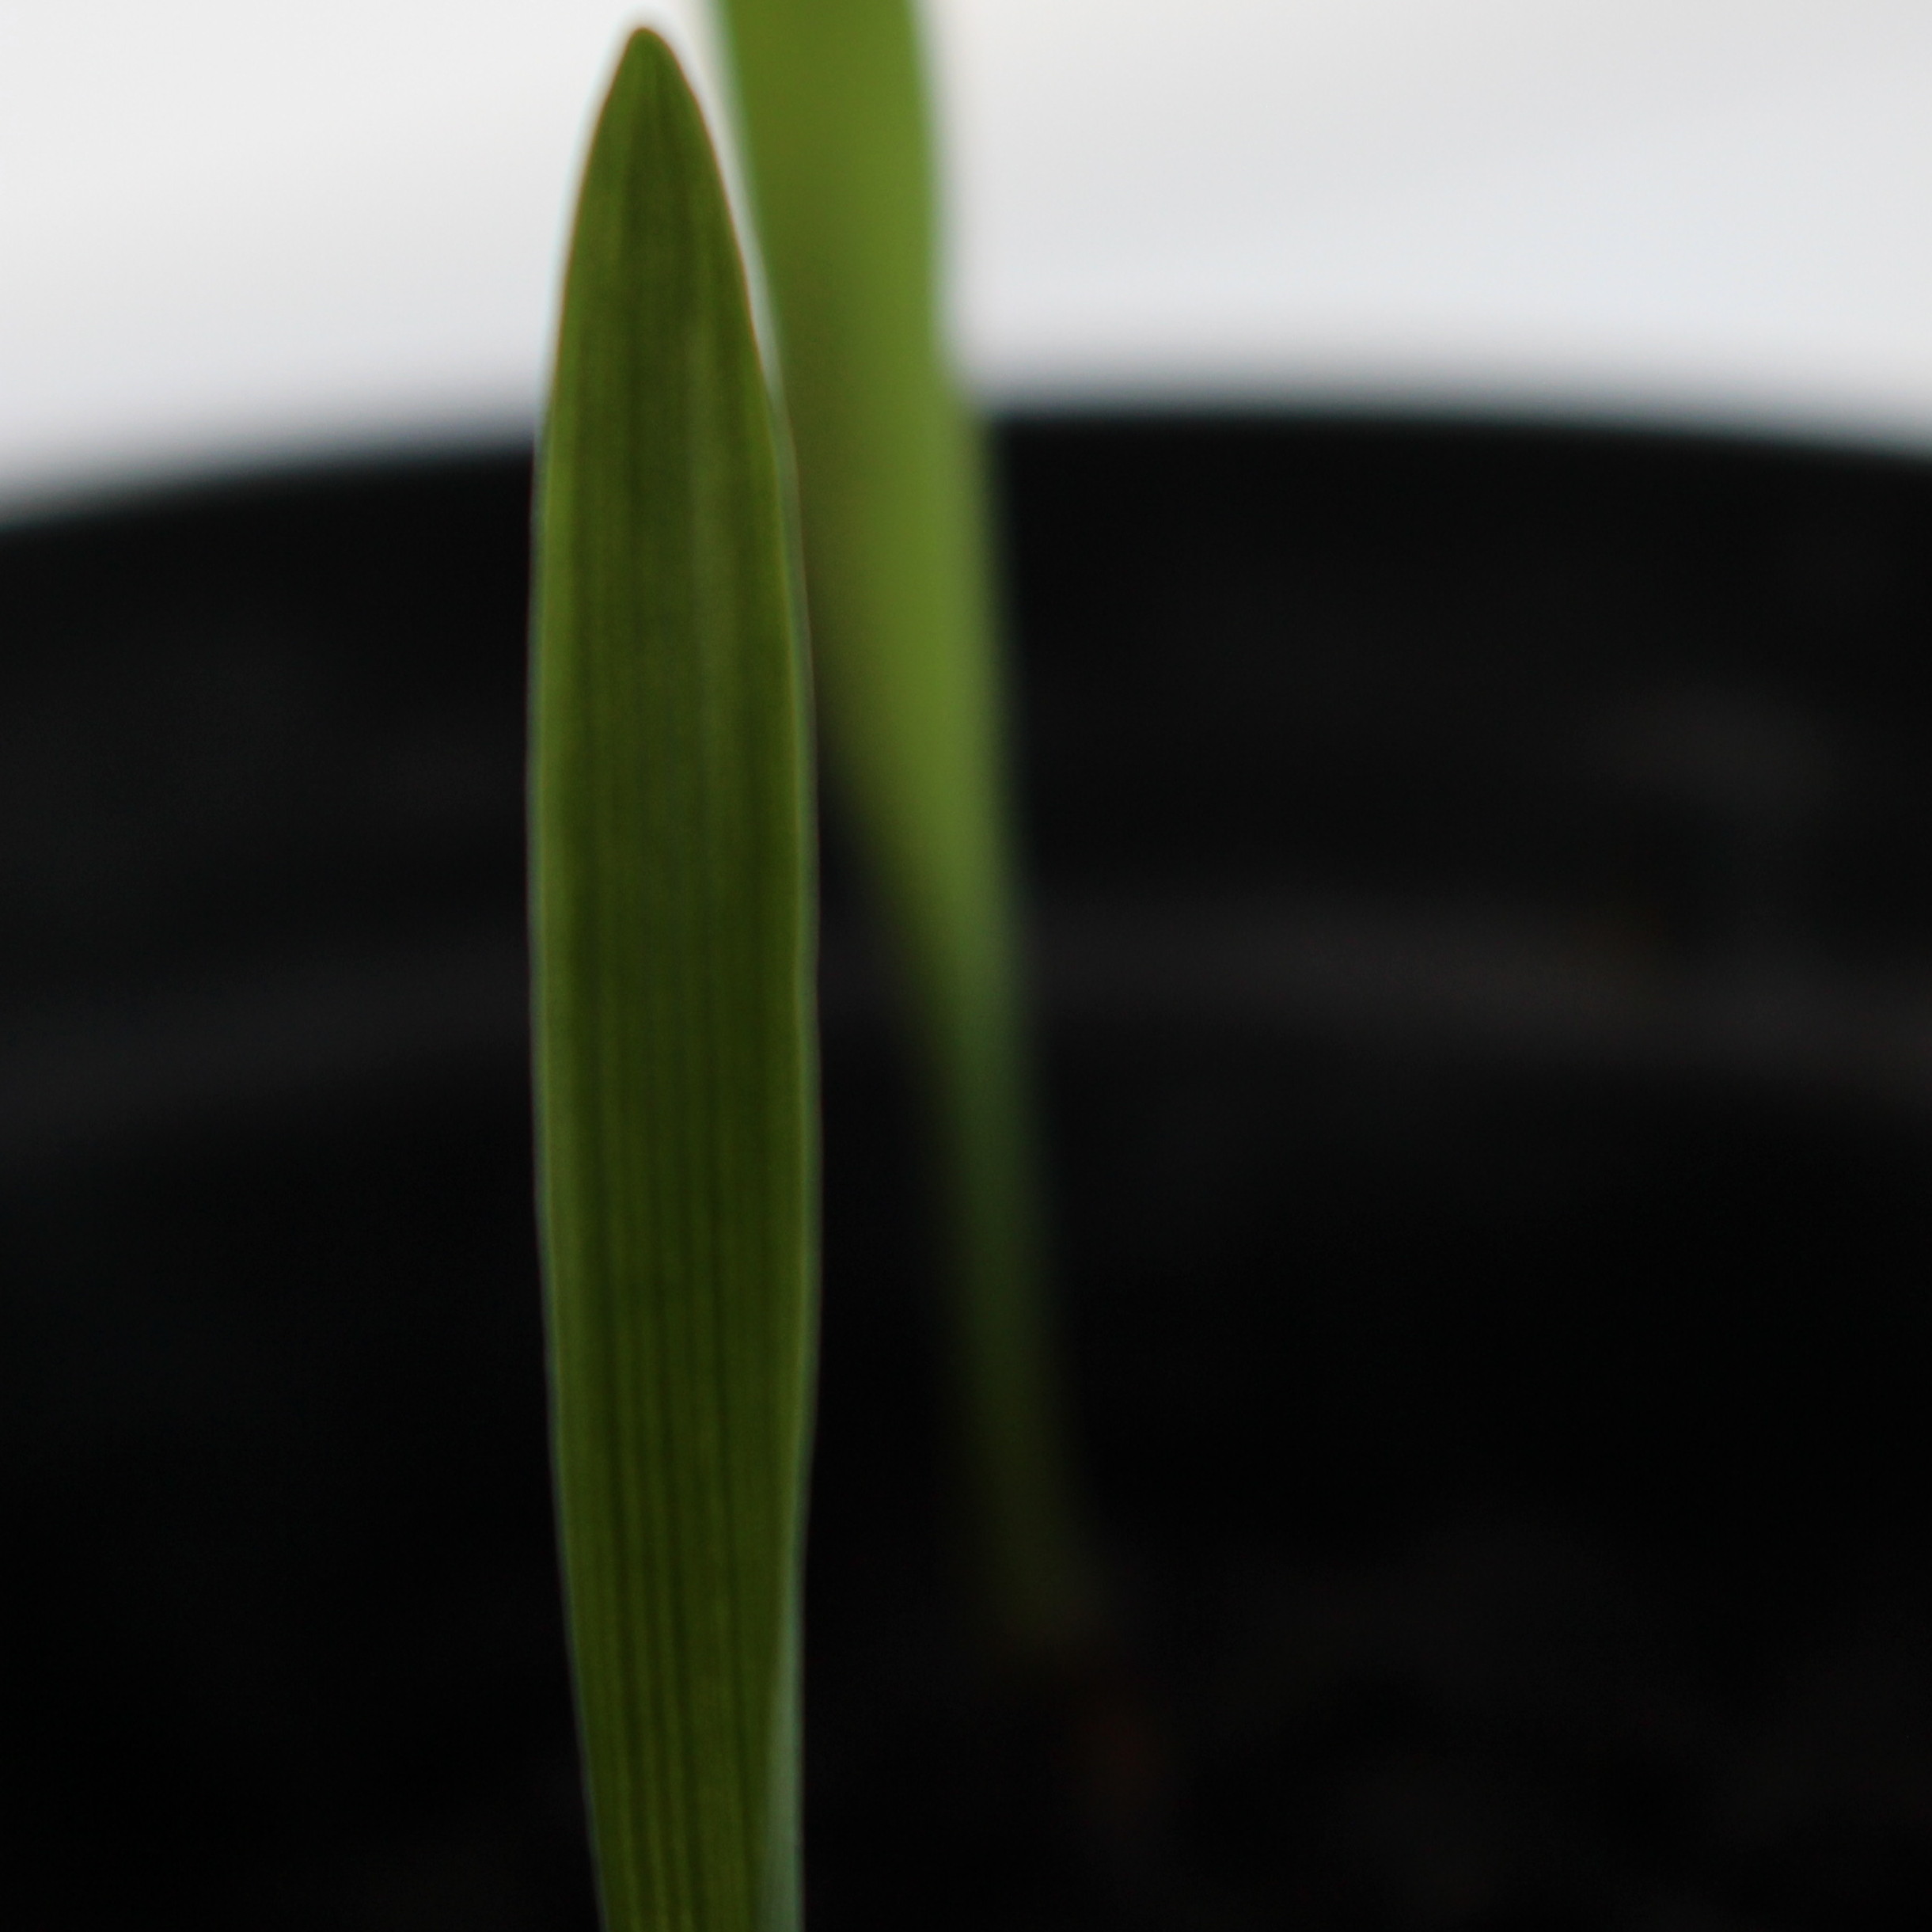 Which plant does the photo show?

Avena sterilis
